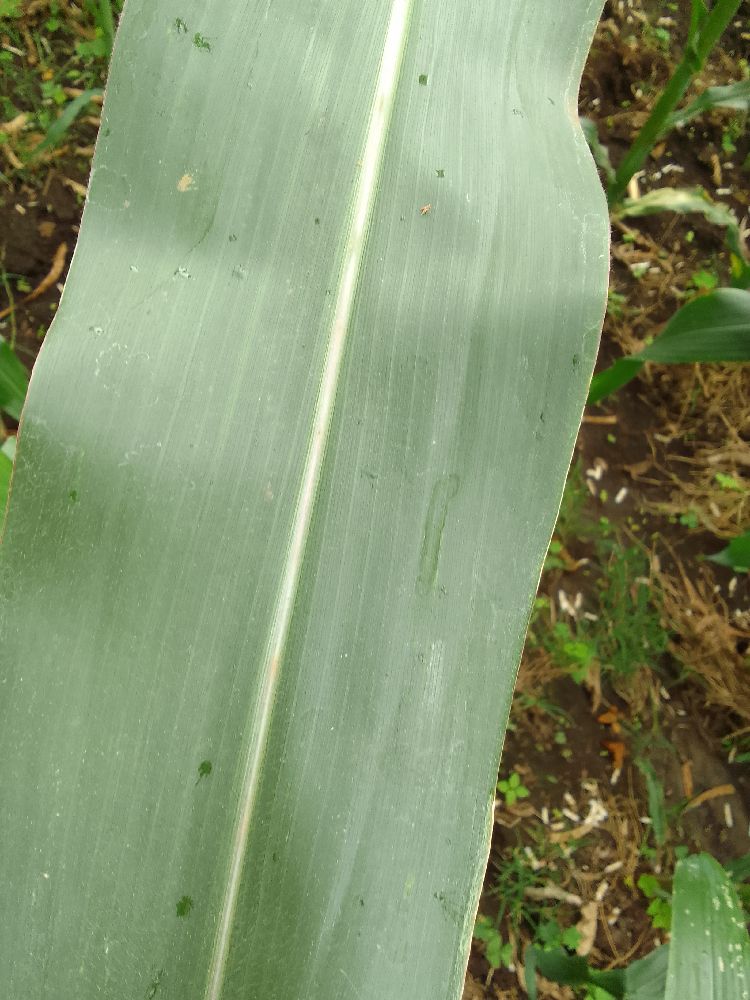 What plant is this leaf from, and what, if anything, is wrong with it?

maize, healthy
